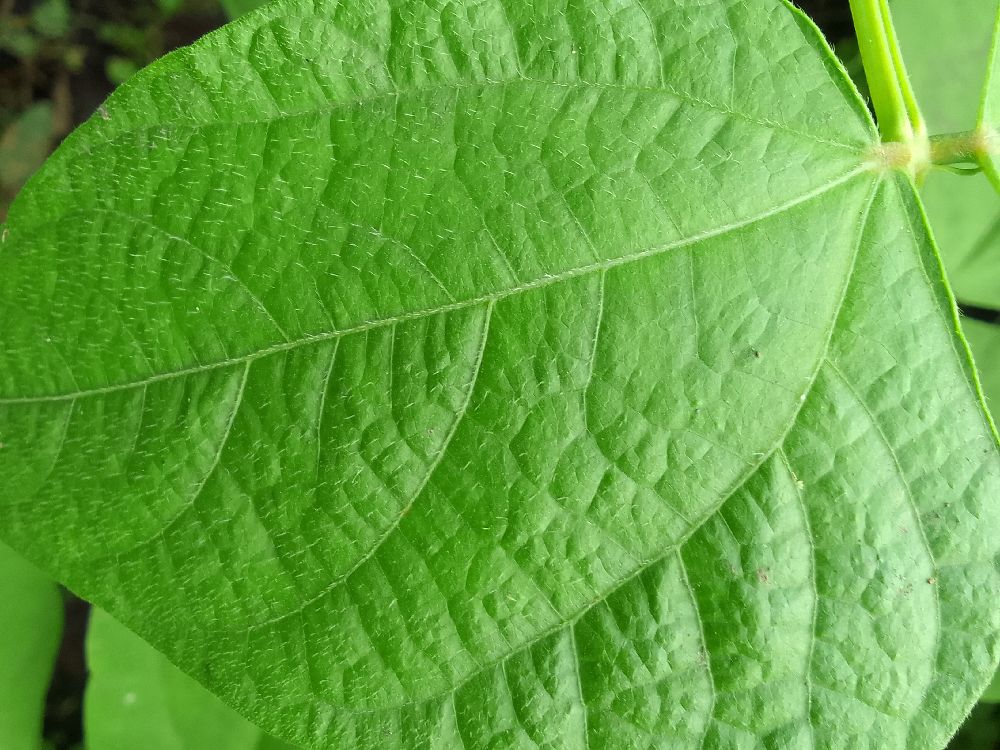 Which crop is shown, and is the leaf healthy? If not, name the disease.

common bean, healthy
